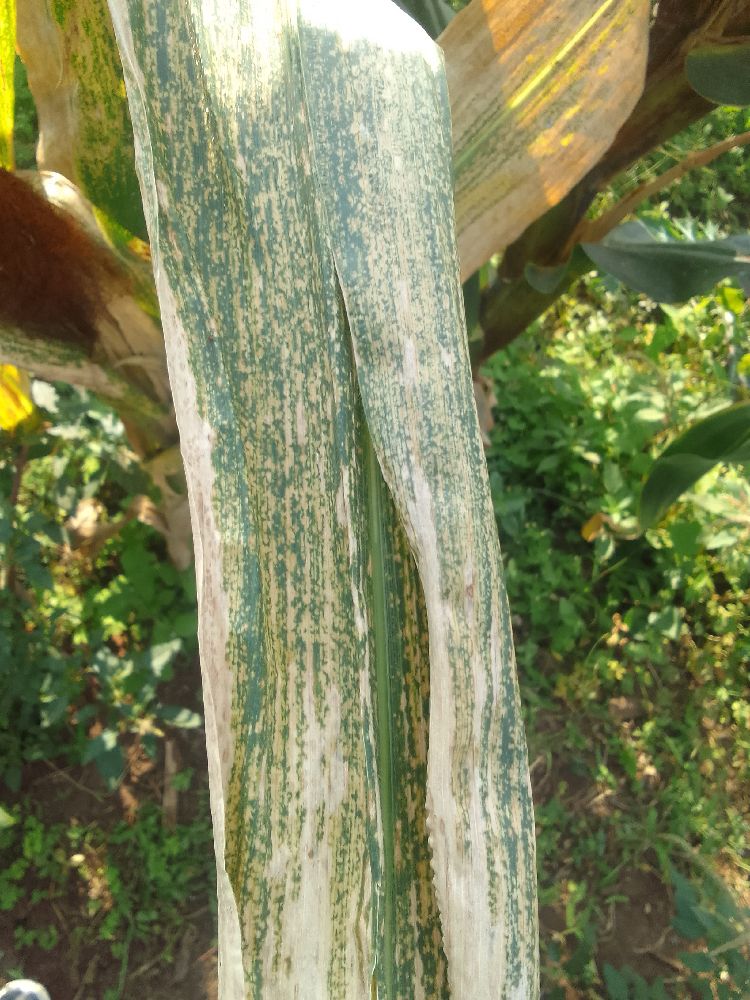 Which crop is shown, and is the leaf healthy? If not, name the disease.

maize, maize lethal necrosis
